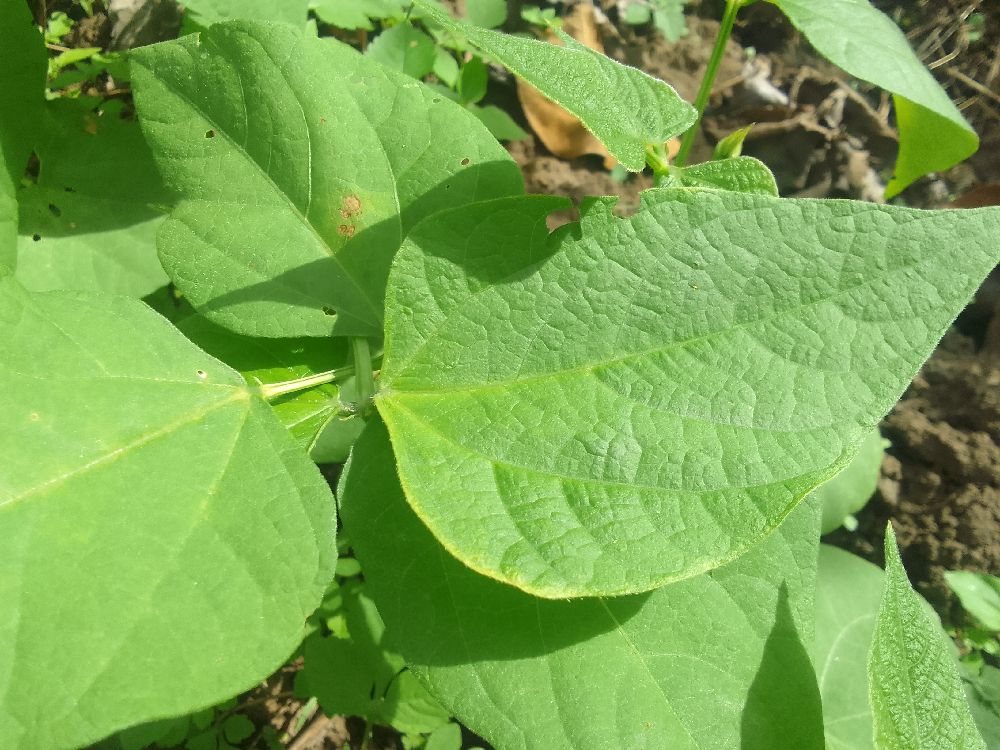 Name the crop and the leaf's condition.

common bean, healthy
